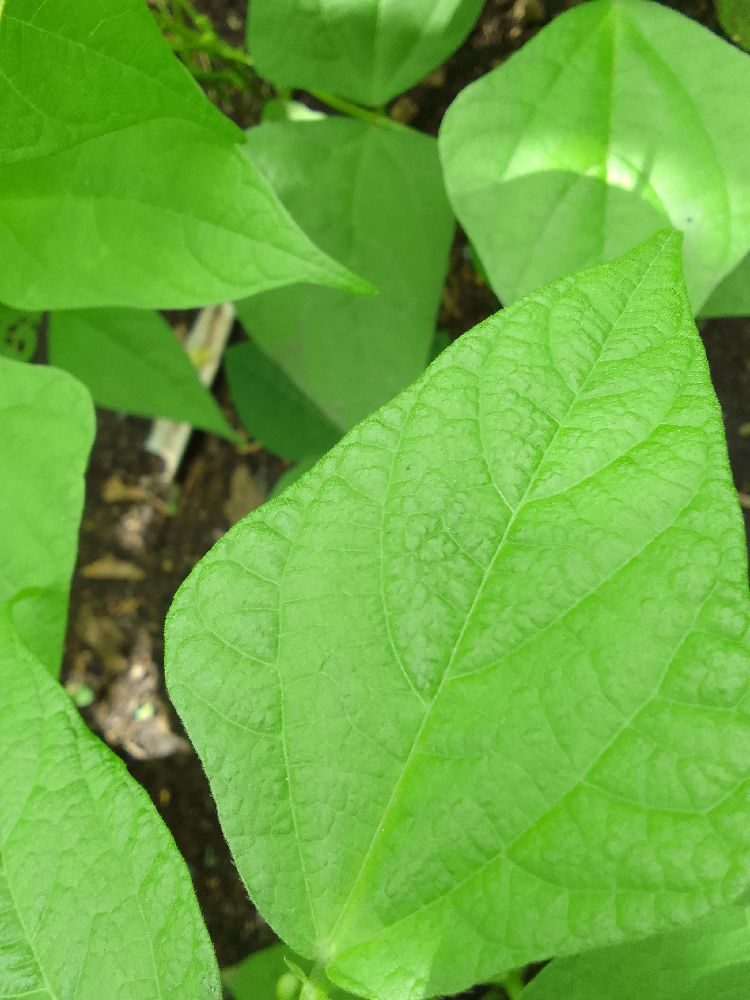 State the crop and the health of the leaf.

common bean, healthy
